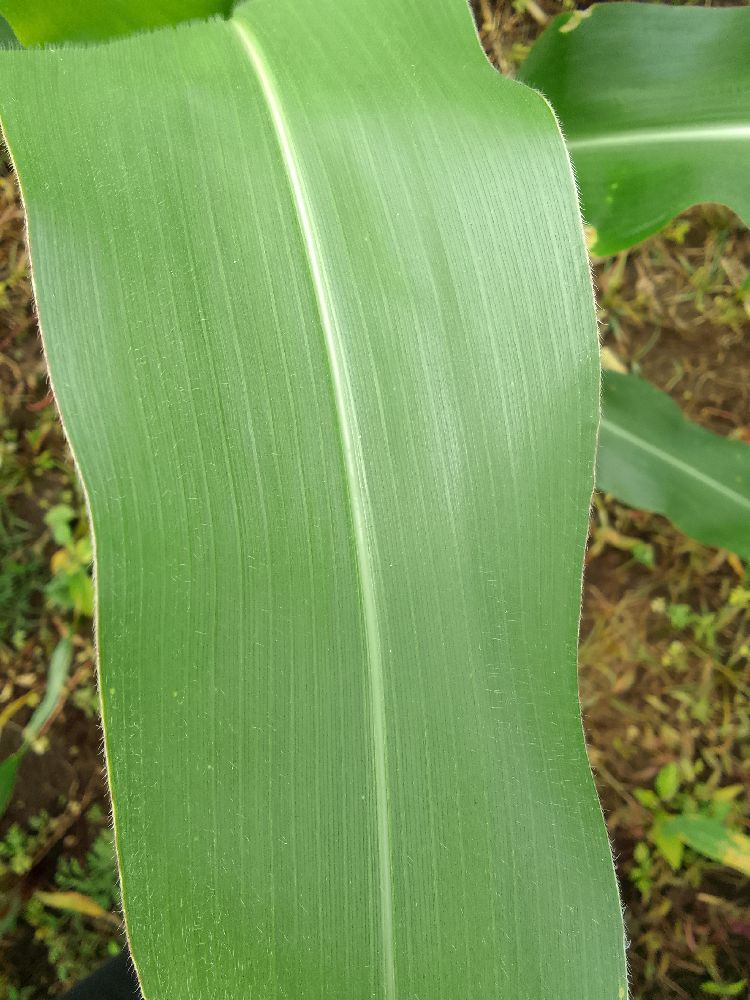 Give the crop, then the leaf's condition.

maize, healthy
